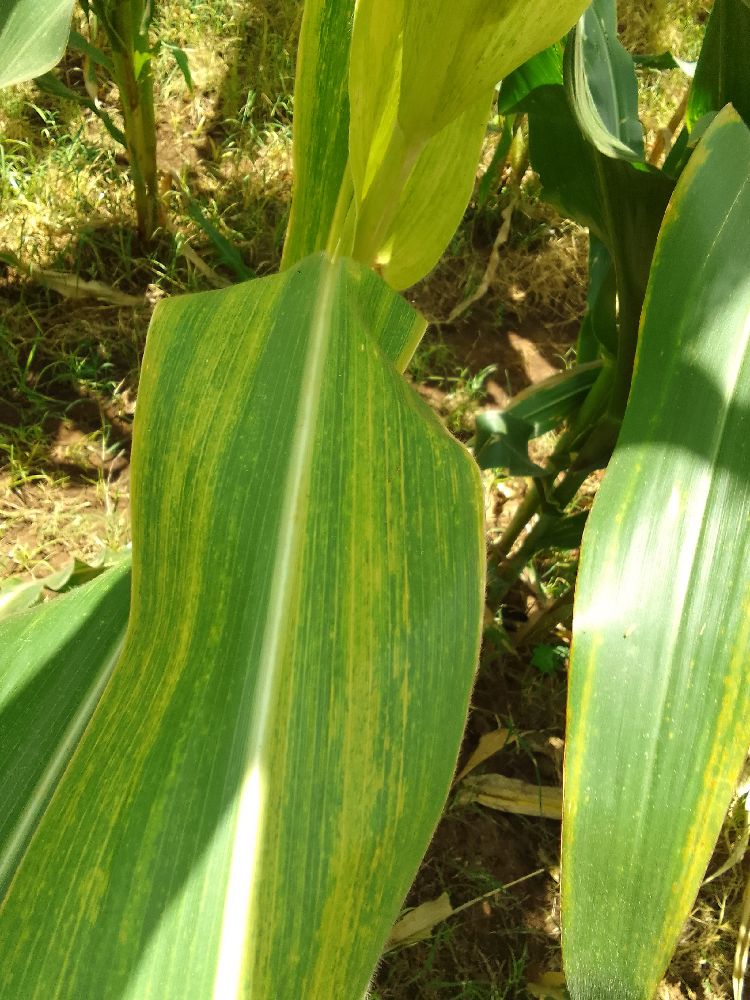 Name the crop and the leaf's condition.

maize, maize lethal necrosis
